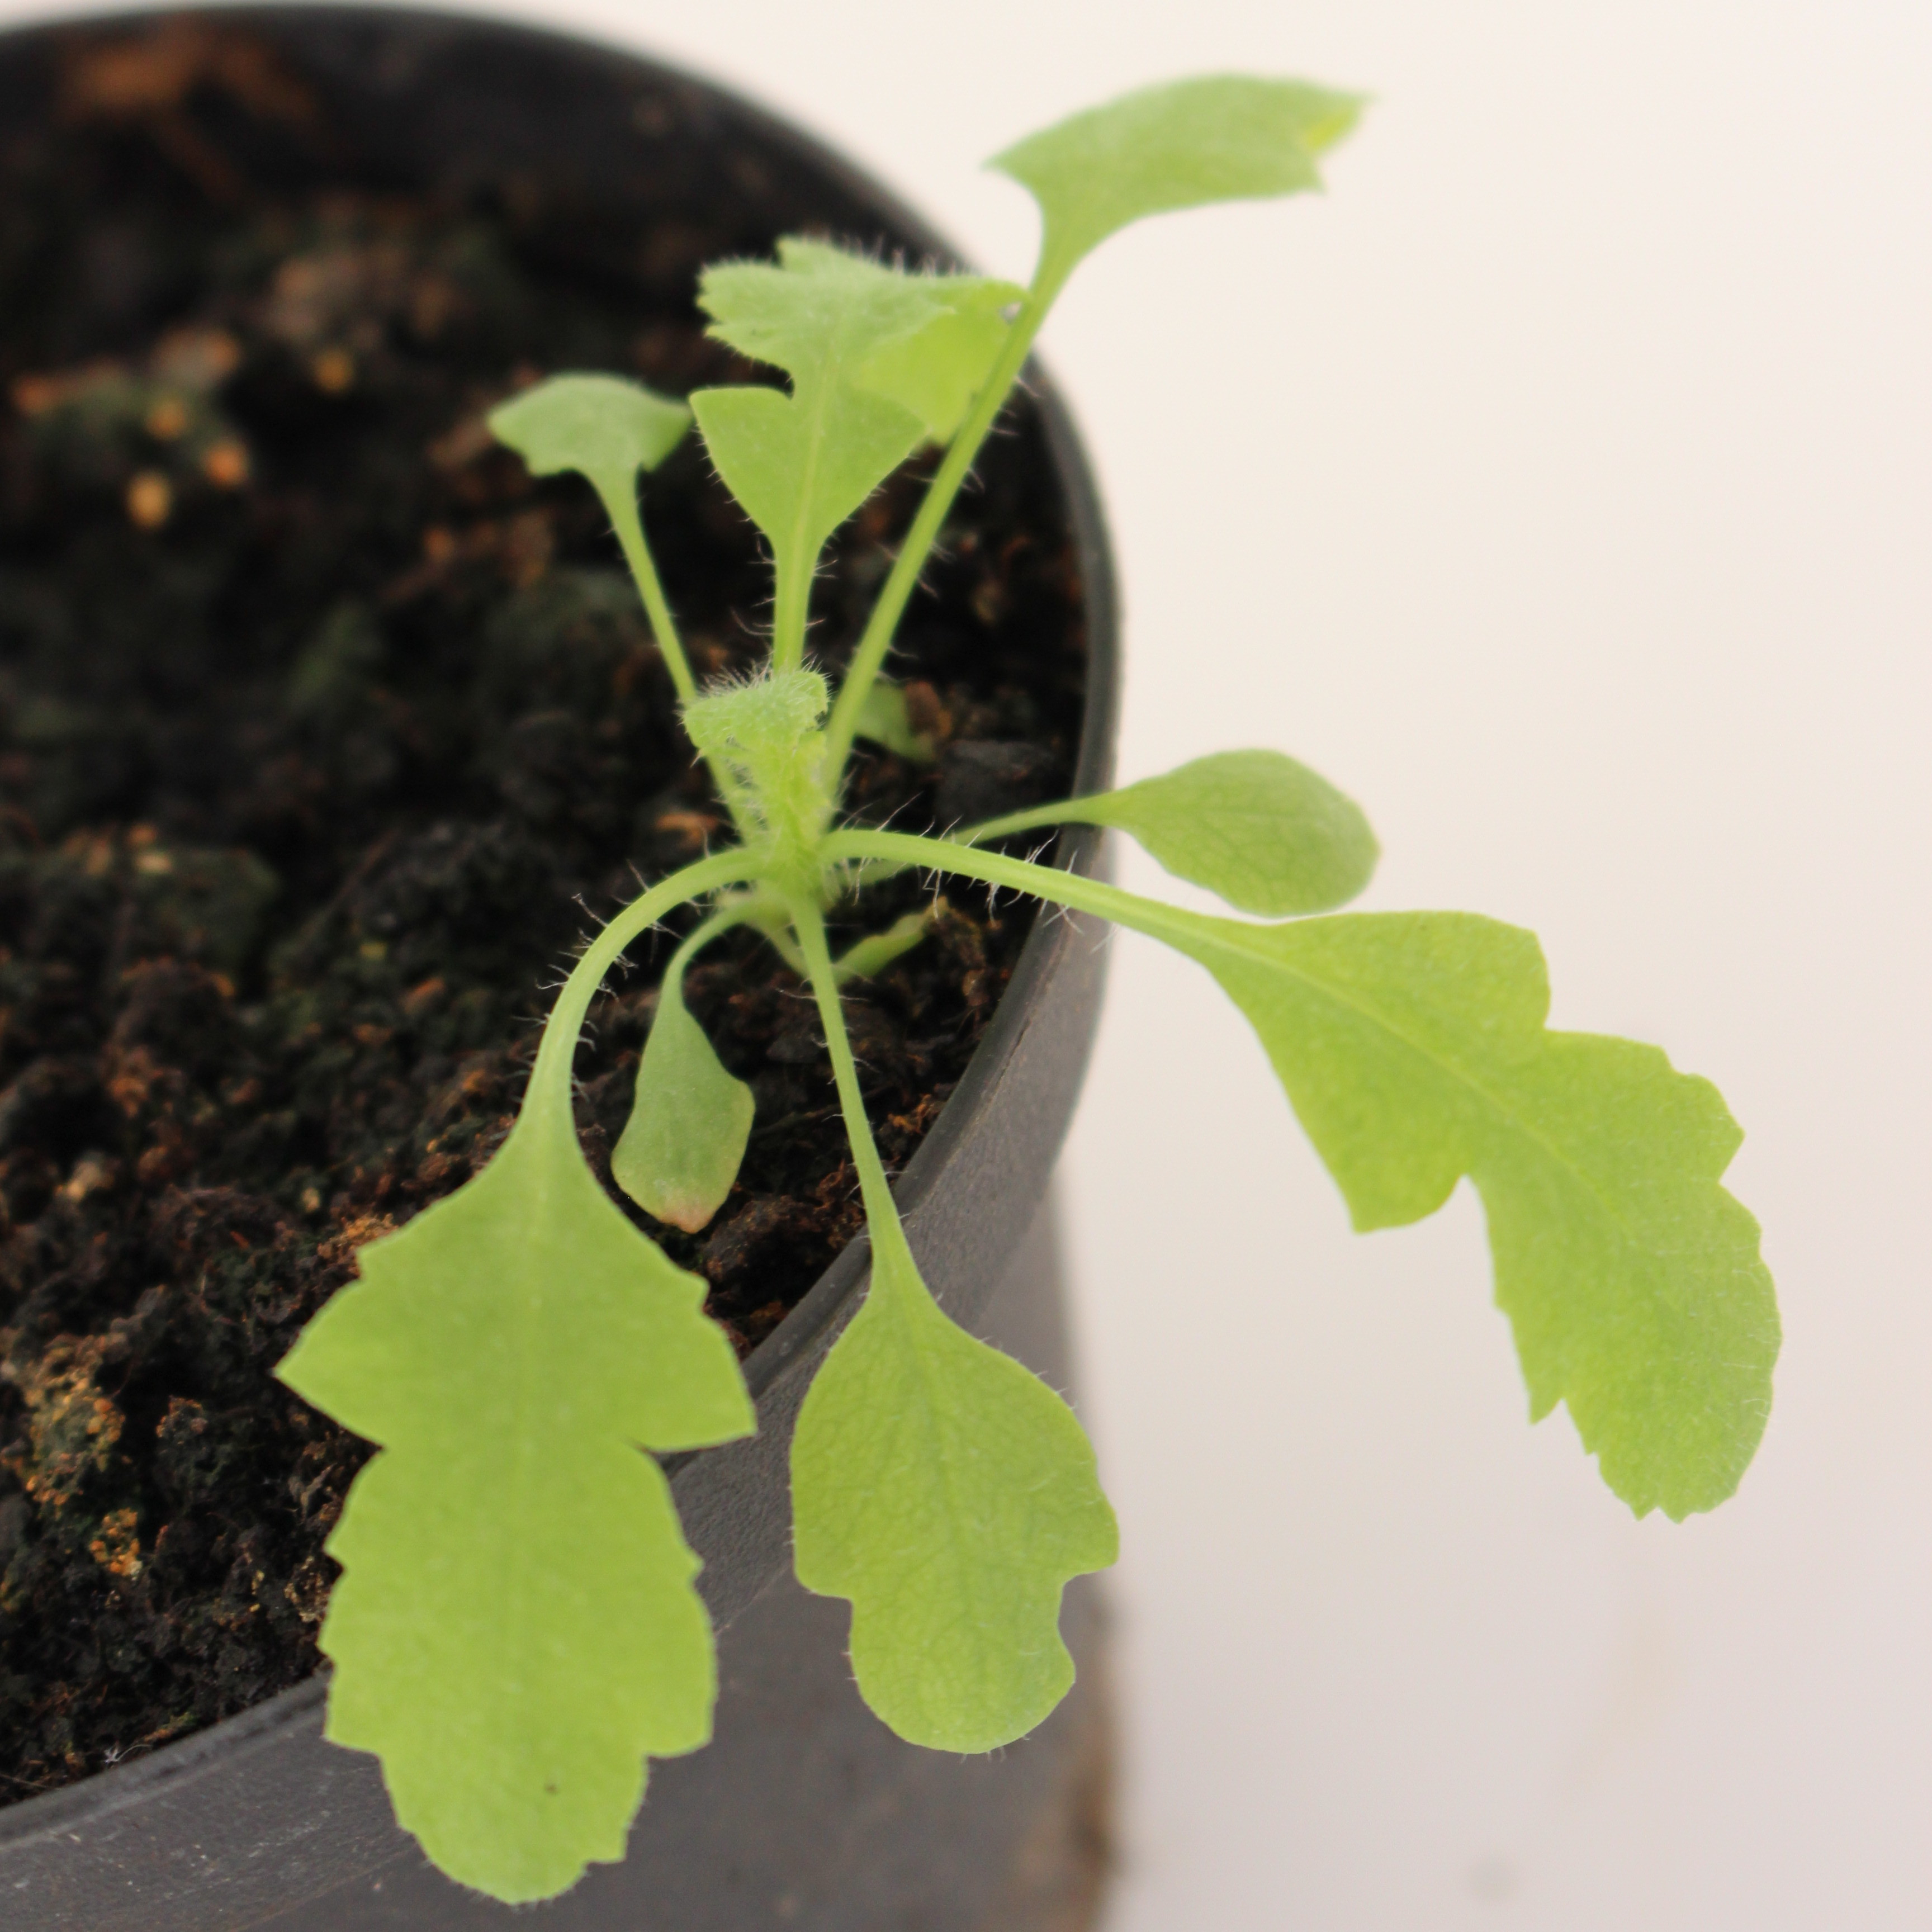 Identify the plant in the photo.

Papaver rhoeas
